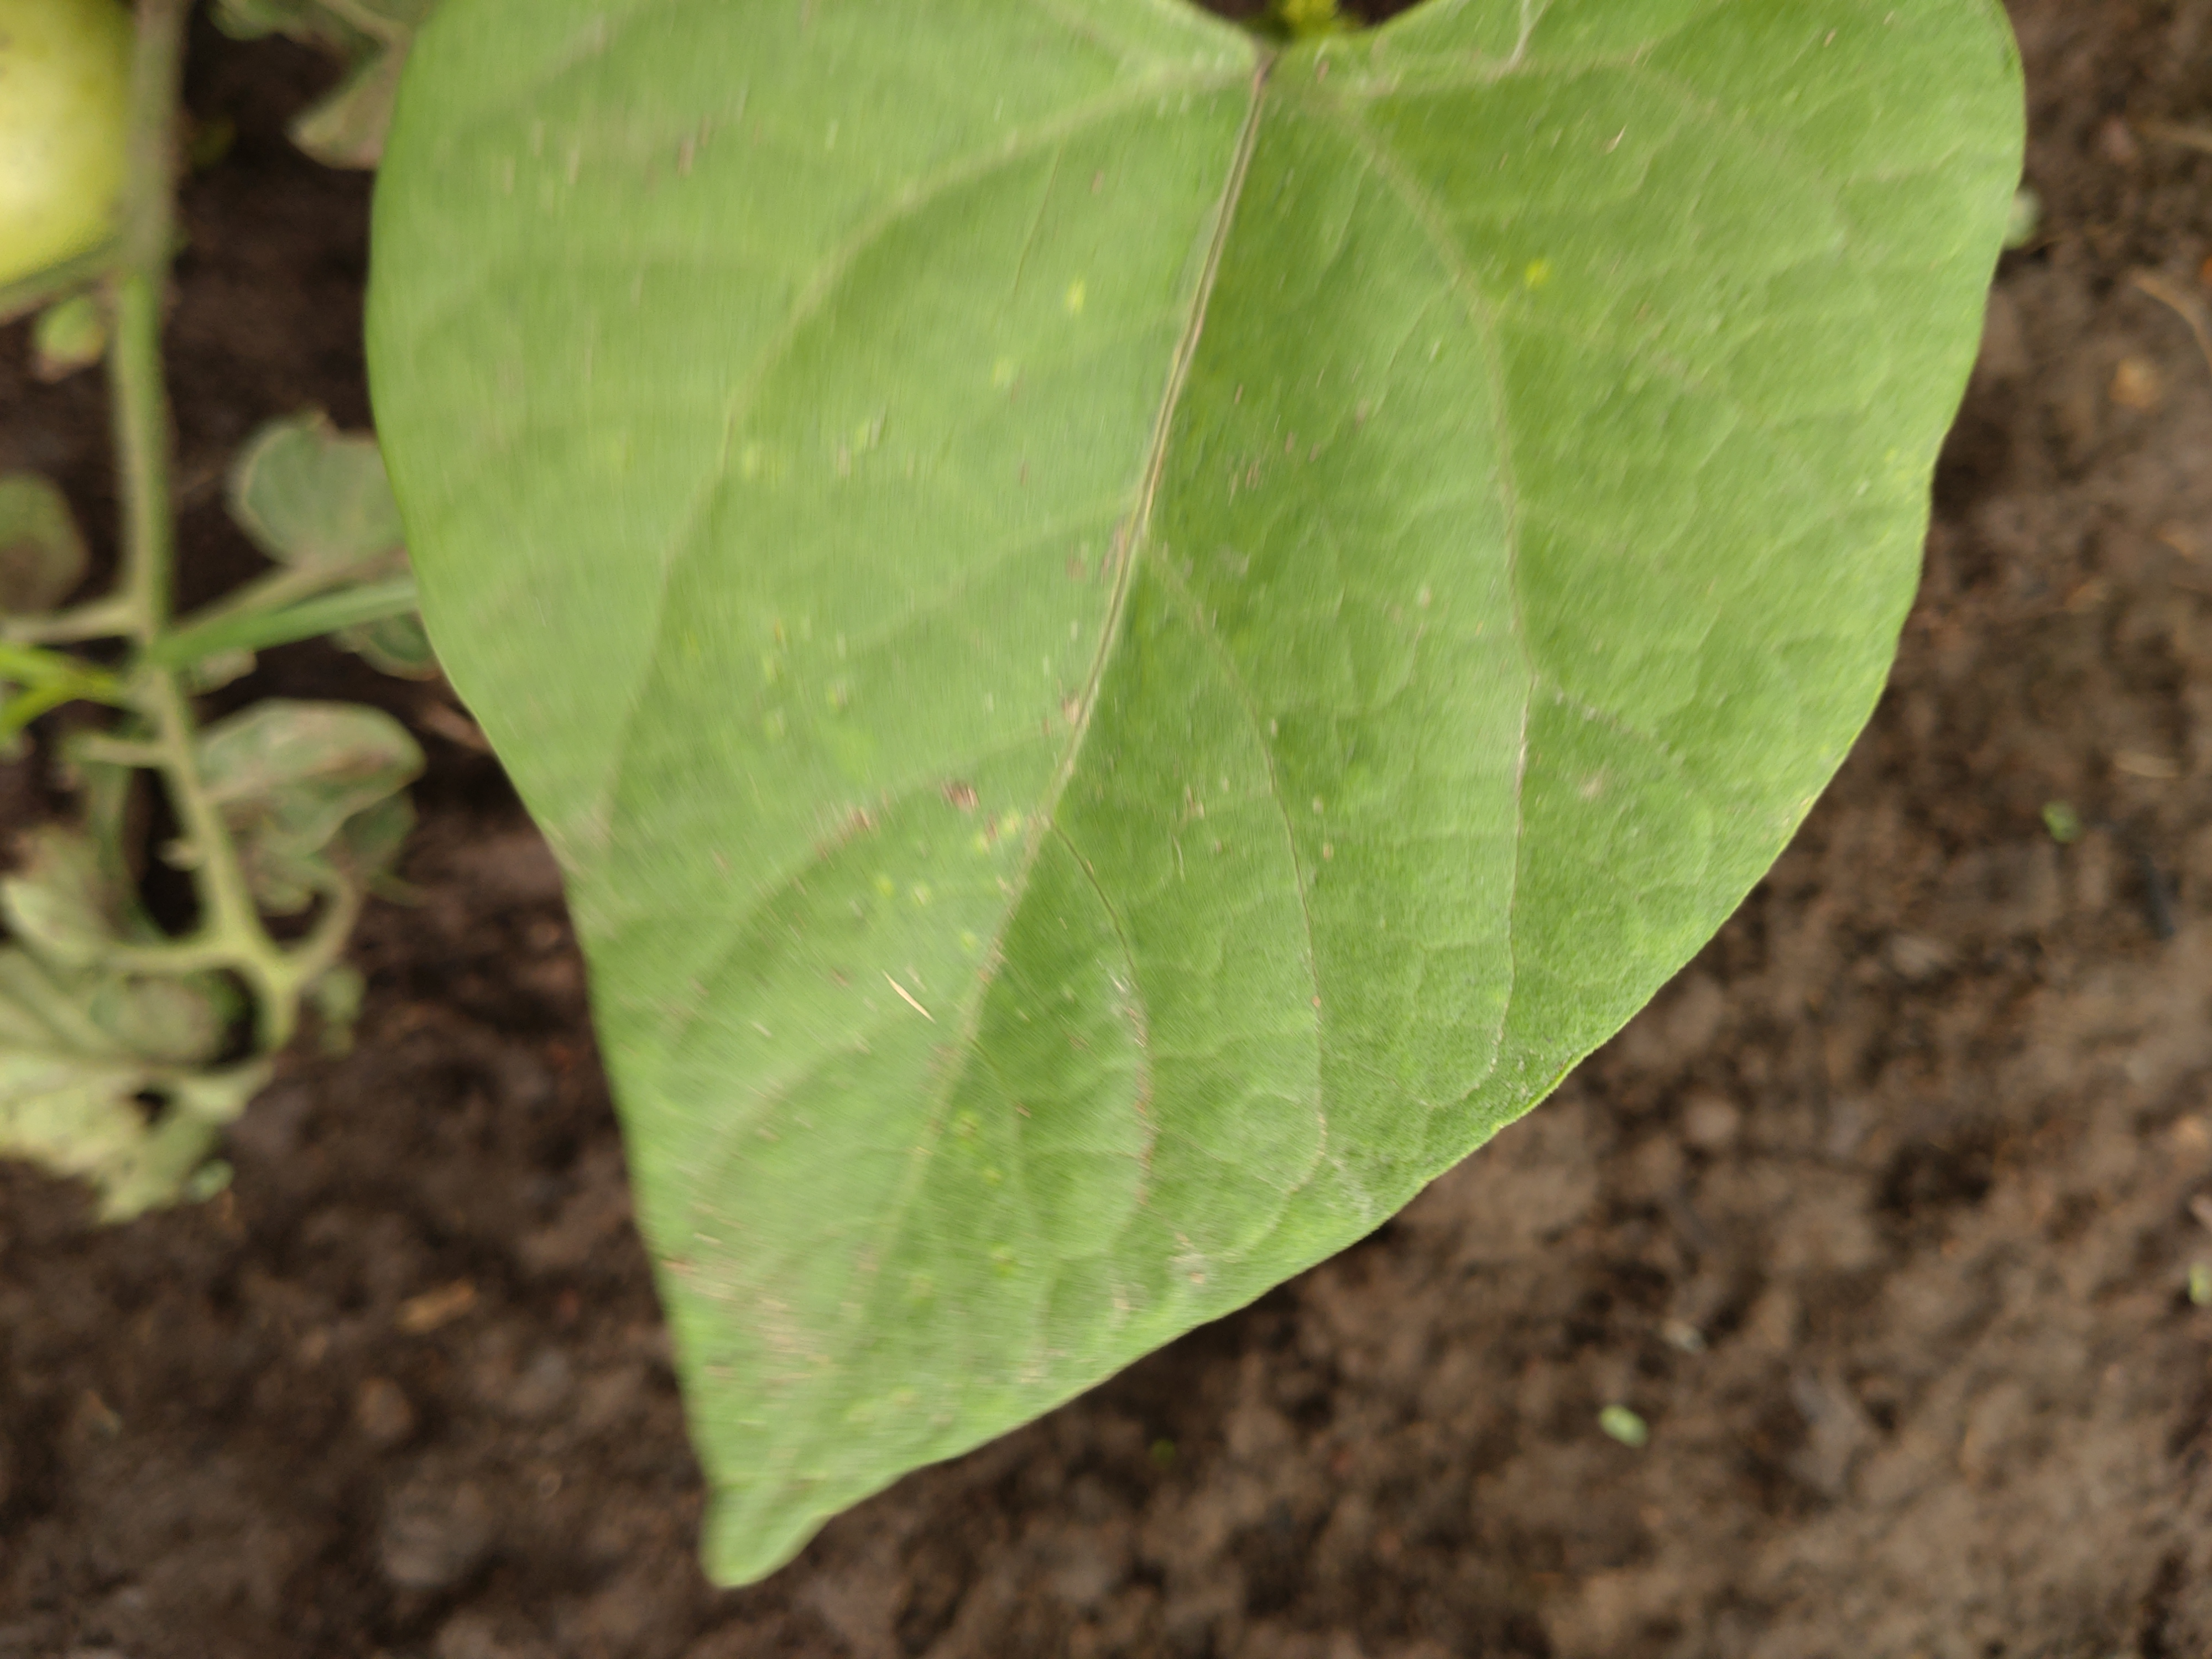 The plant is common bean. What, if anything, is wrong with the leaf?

healthy
